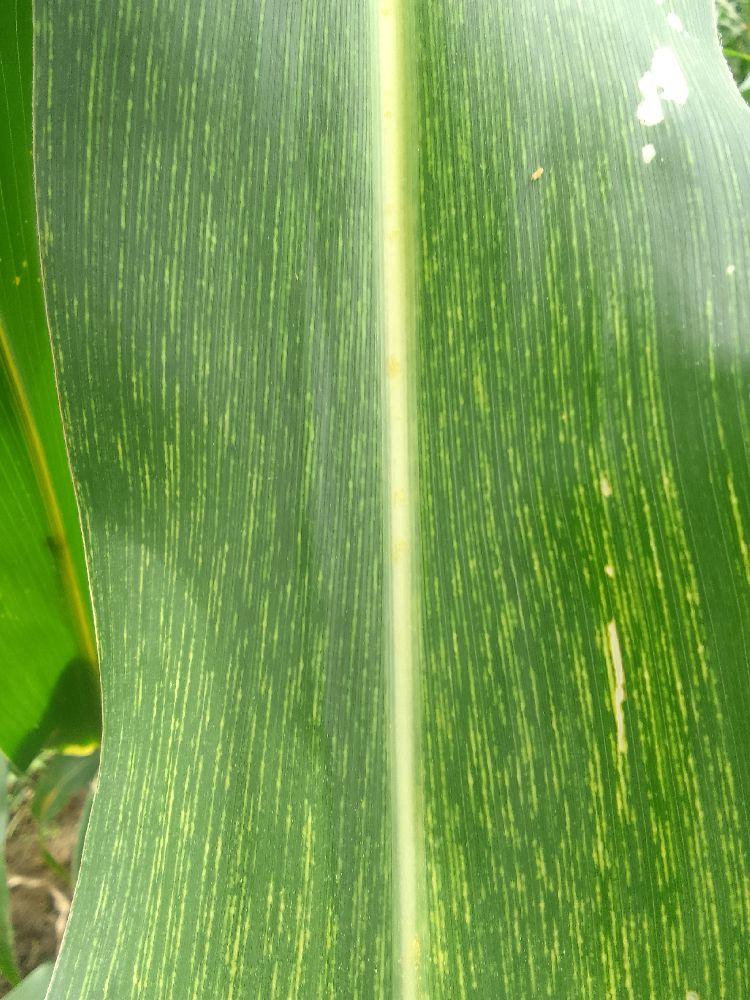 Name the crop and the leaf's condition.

maize, maize streak virus
